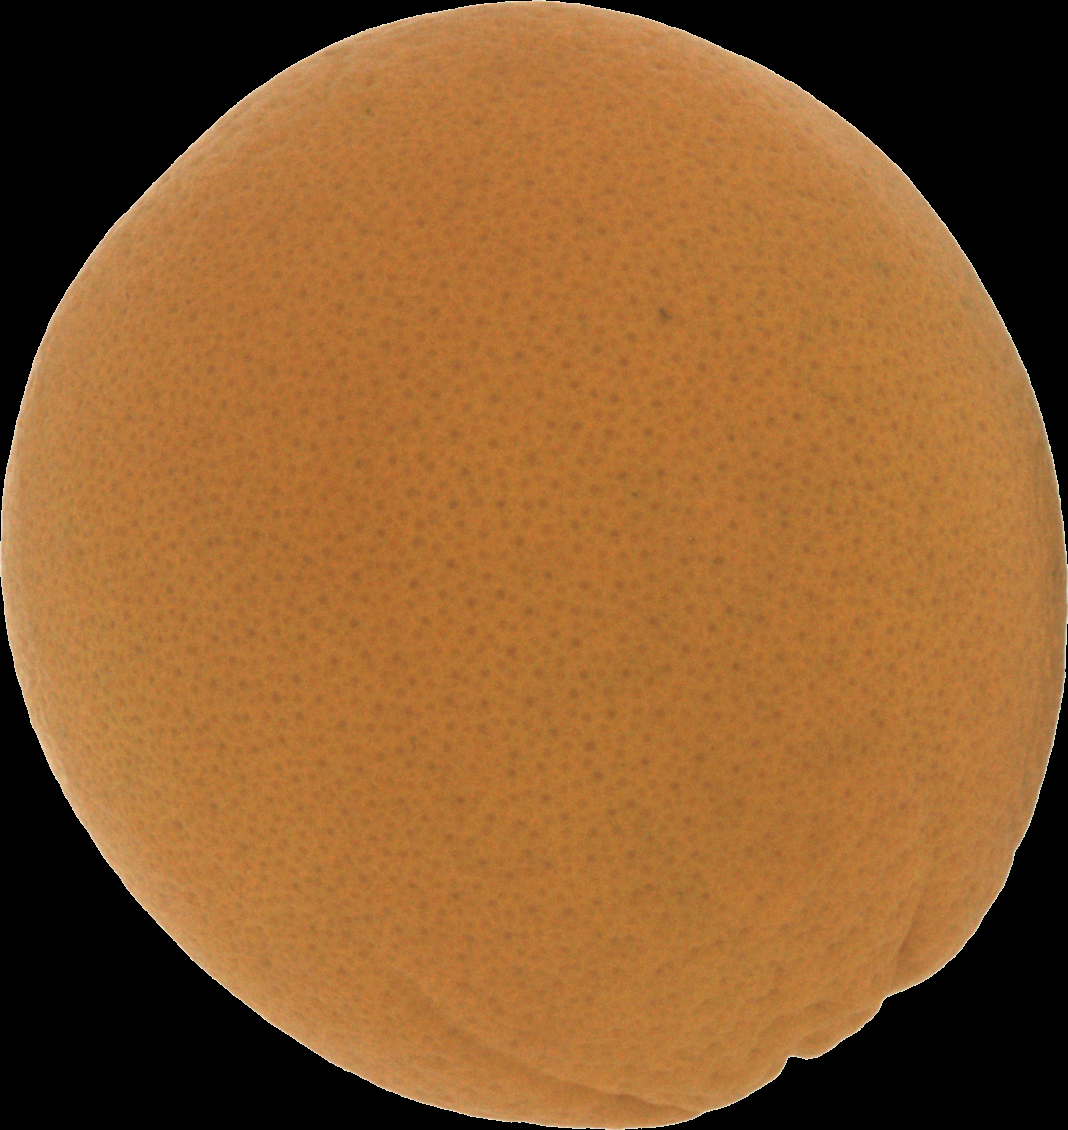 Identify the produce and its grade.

orange, good
